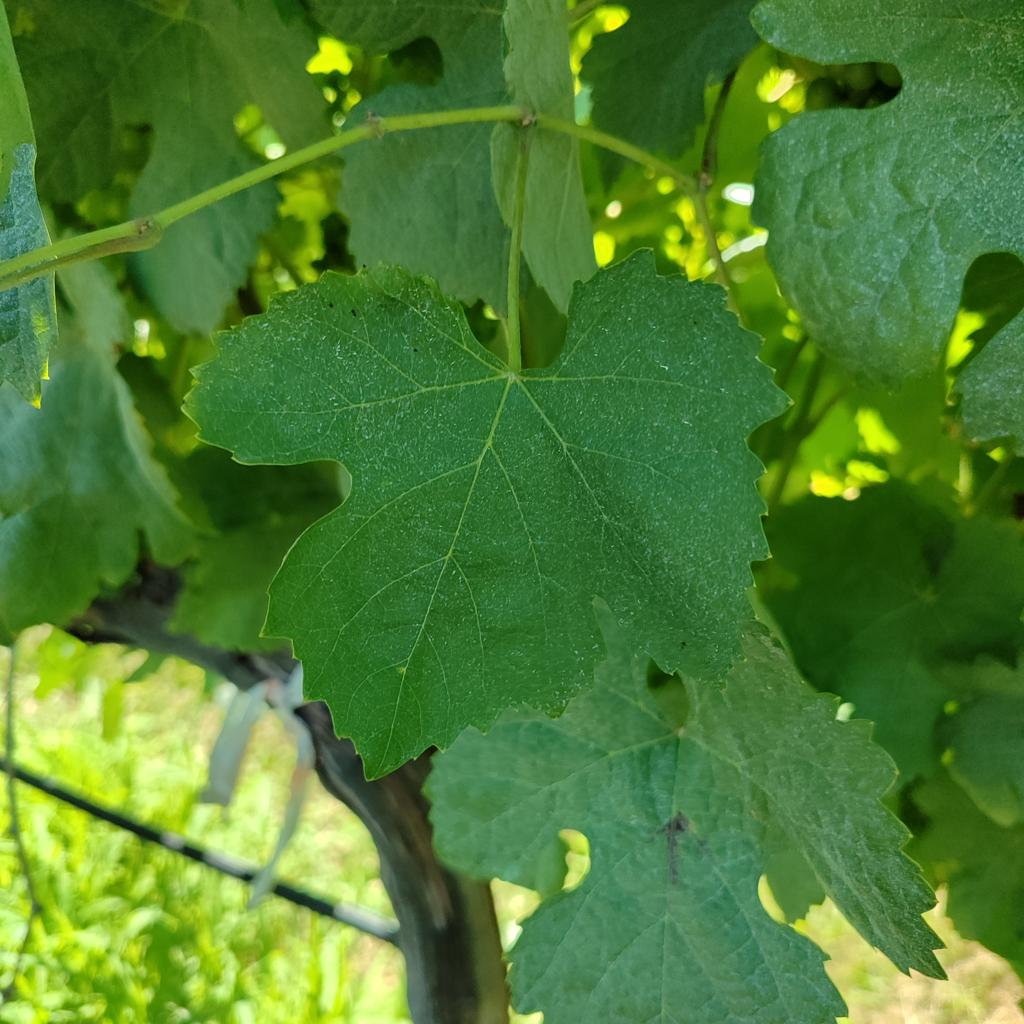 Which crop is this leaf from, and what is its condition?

grapevine, healthy
